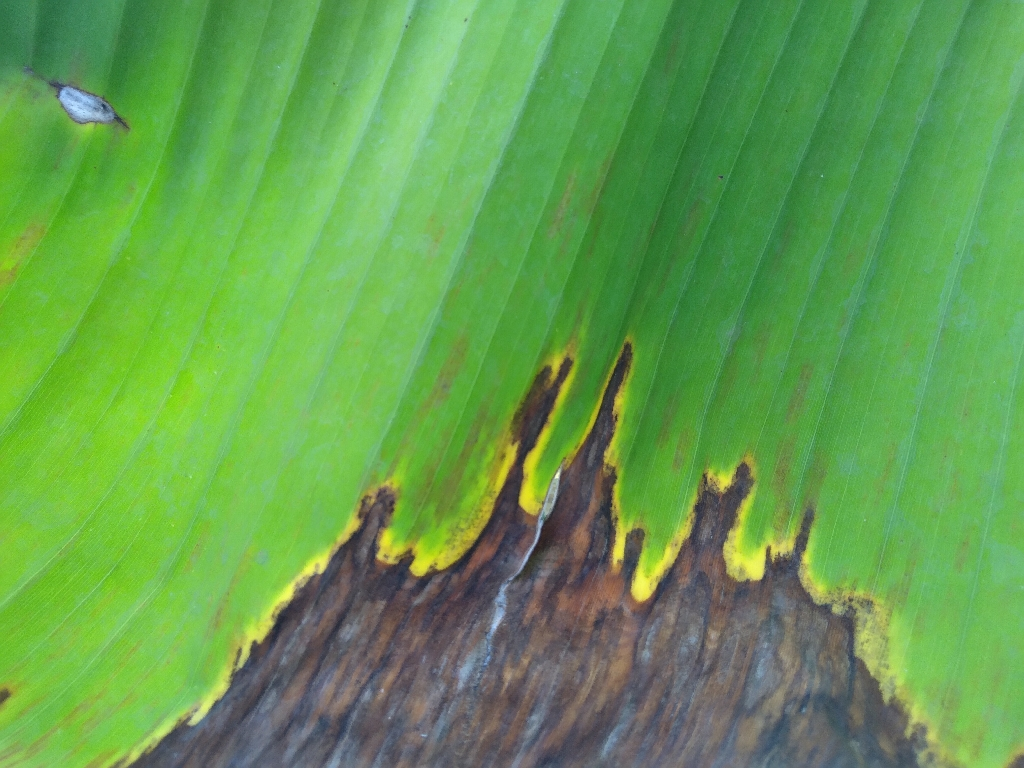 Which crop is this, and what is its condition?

banana, black sigatoka
